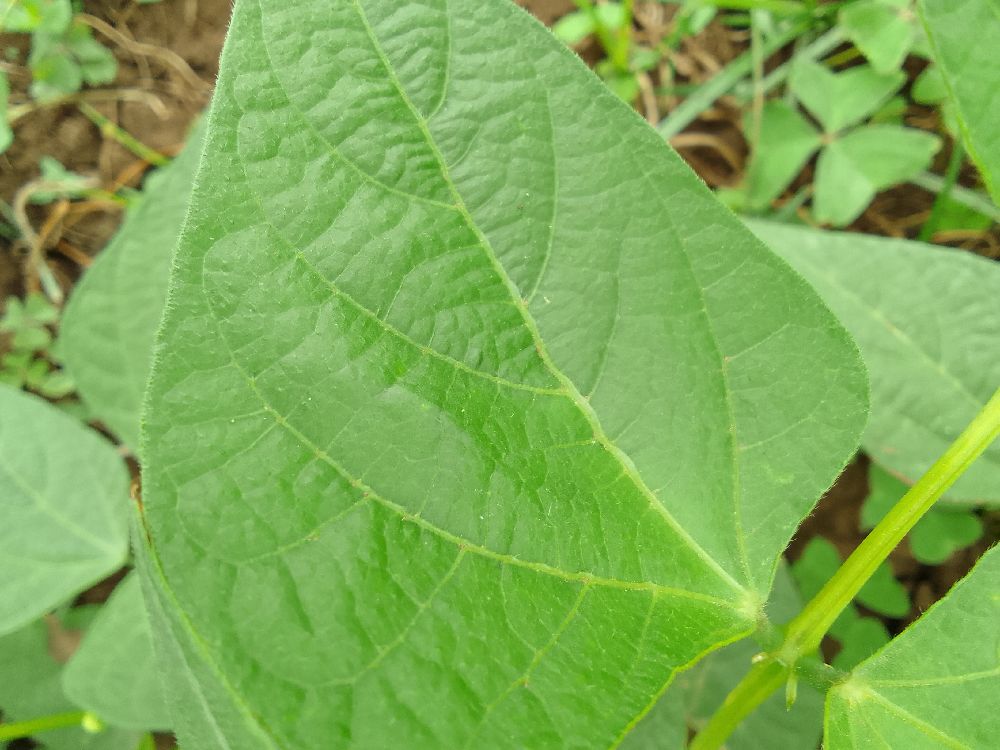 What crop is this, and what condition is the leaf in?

common bean, healthy
